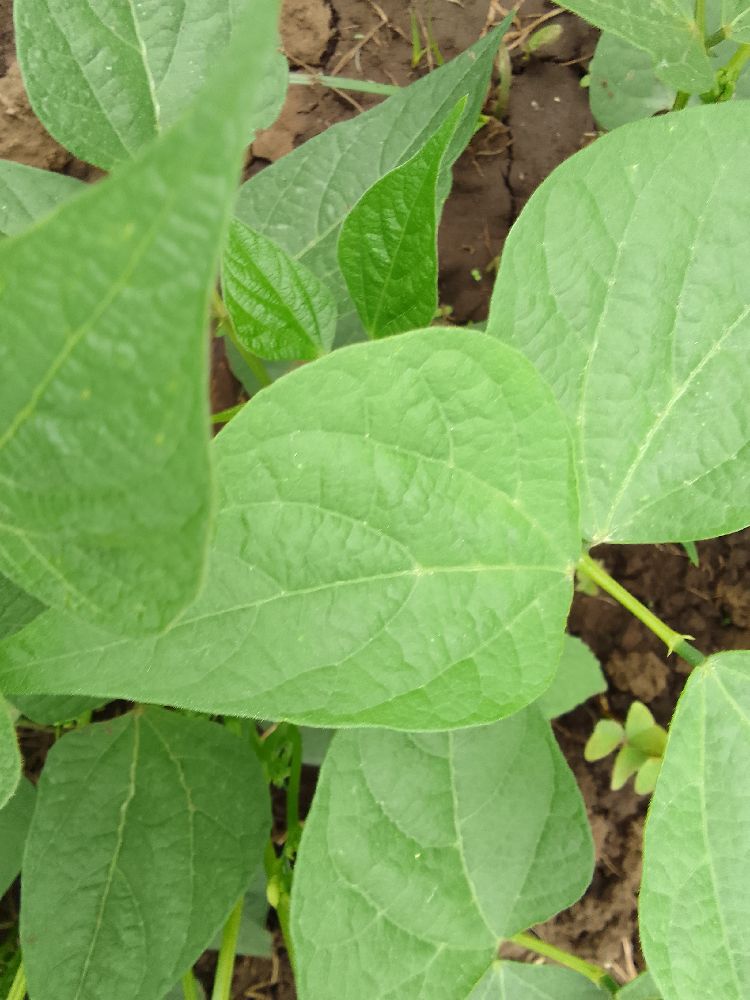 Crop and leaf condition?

common bean, healthy
